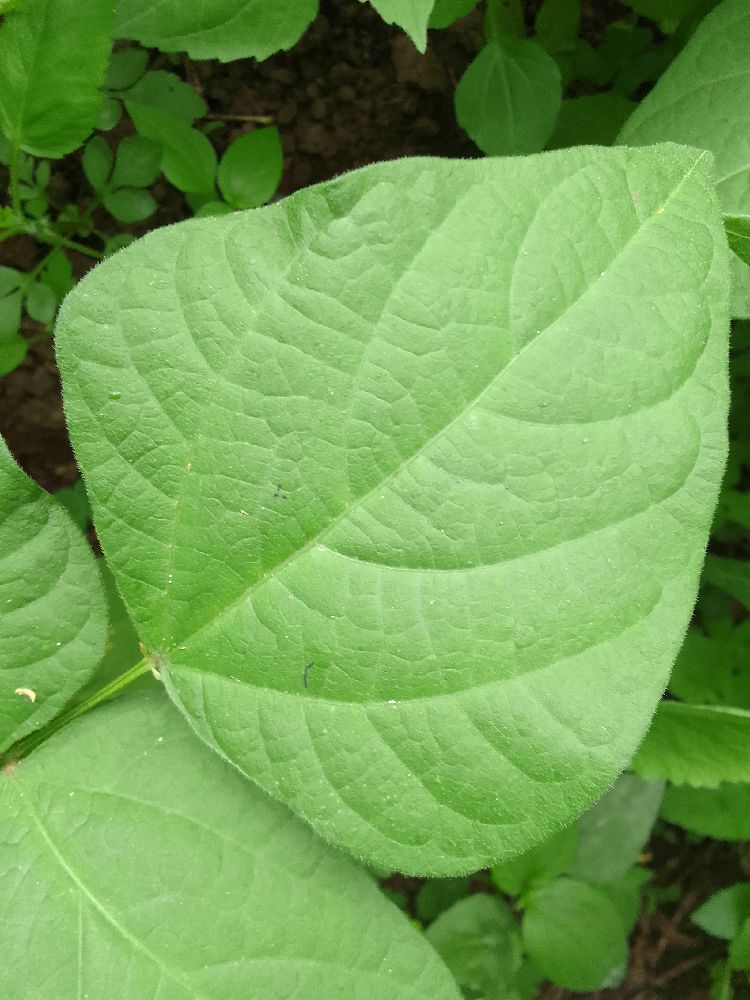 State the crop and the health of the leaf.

common bean, healthy
